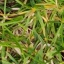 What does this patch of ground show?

grass
